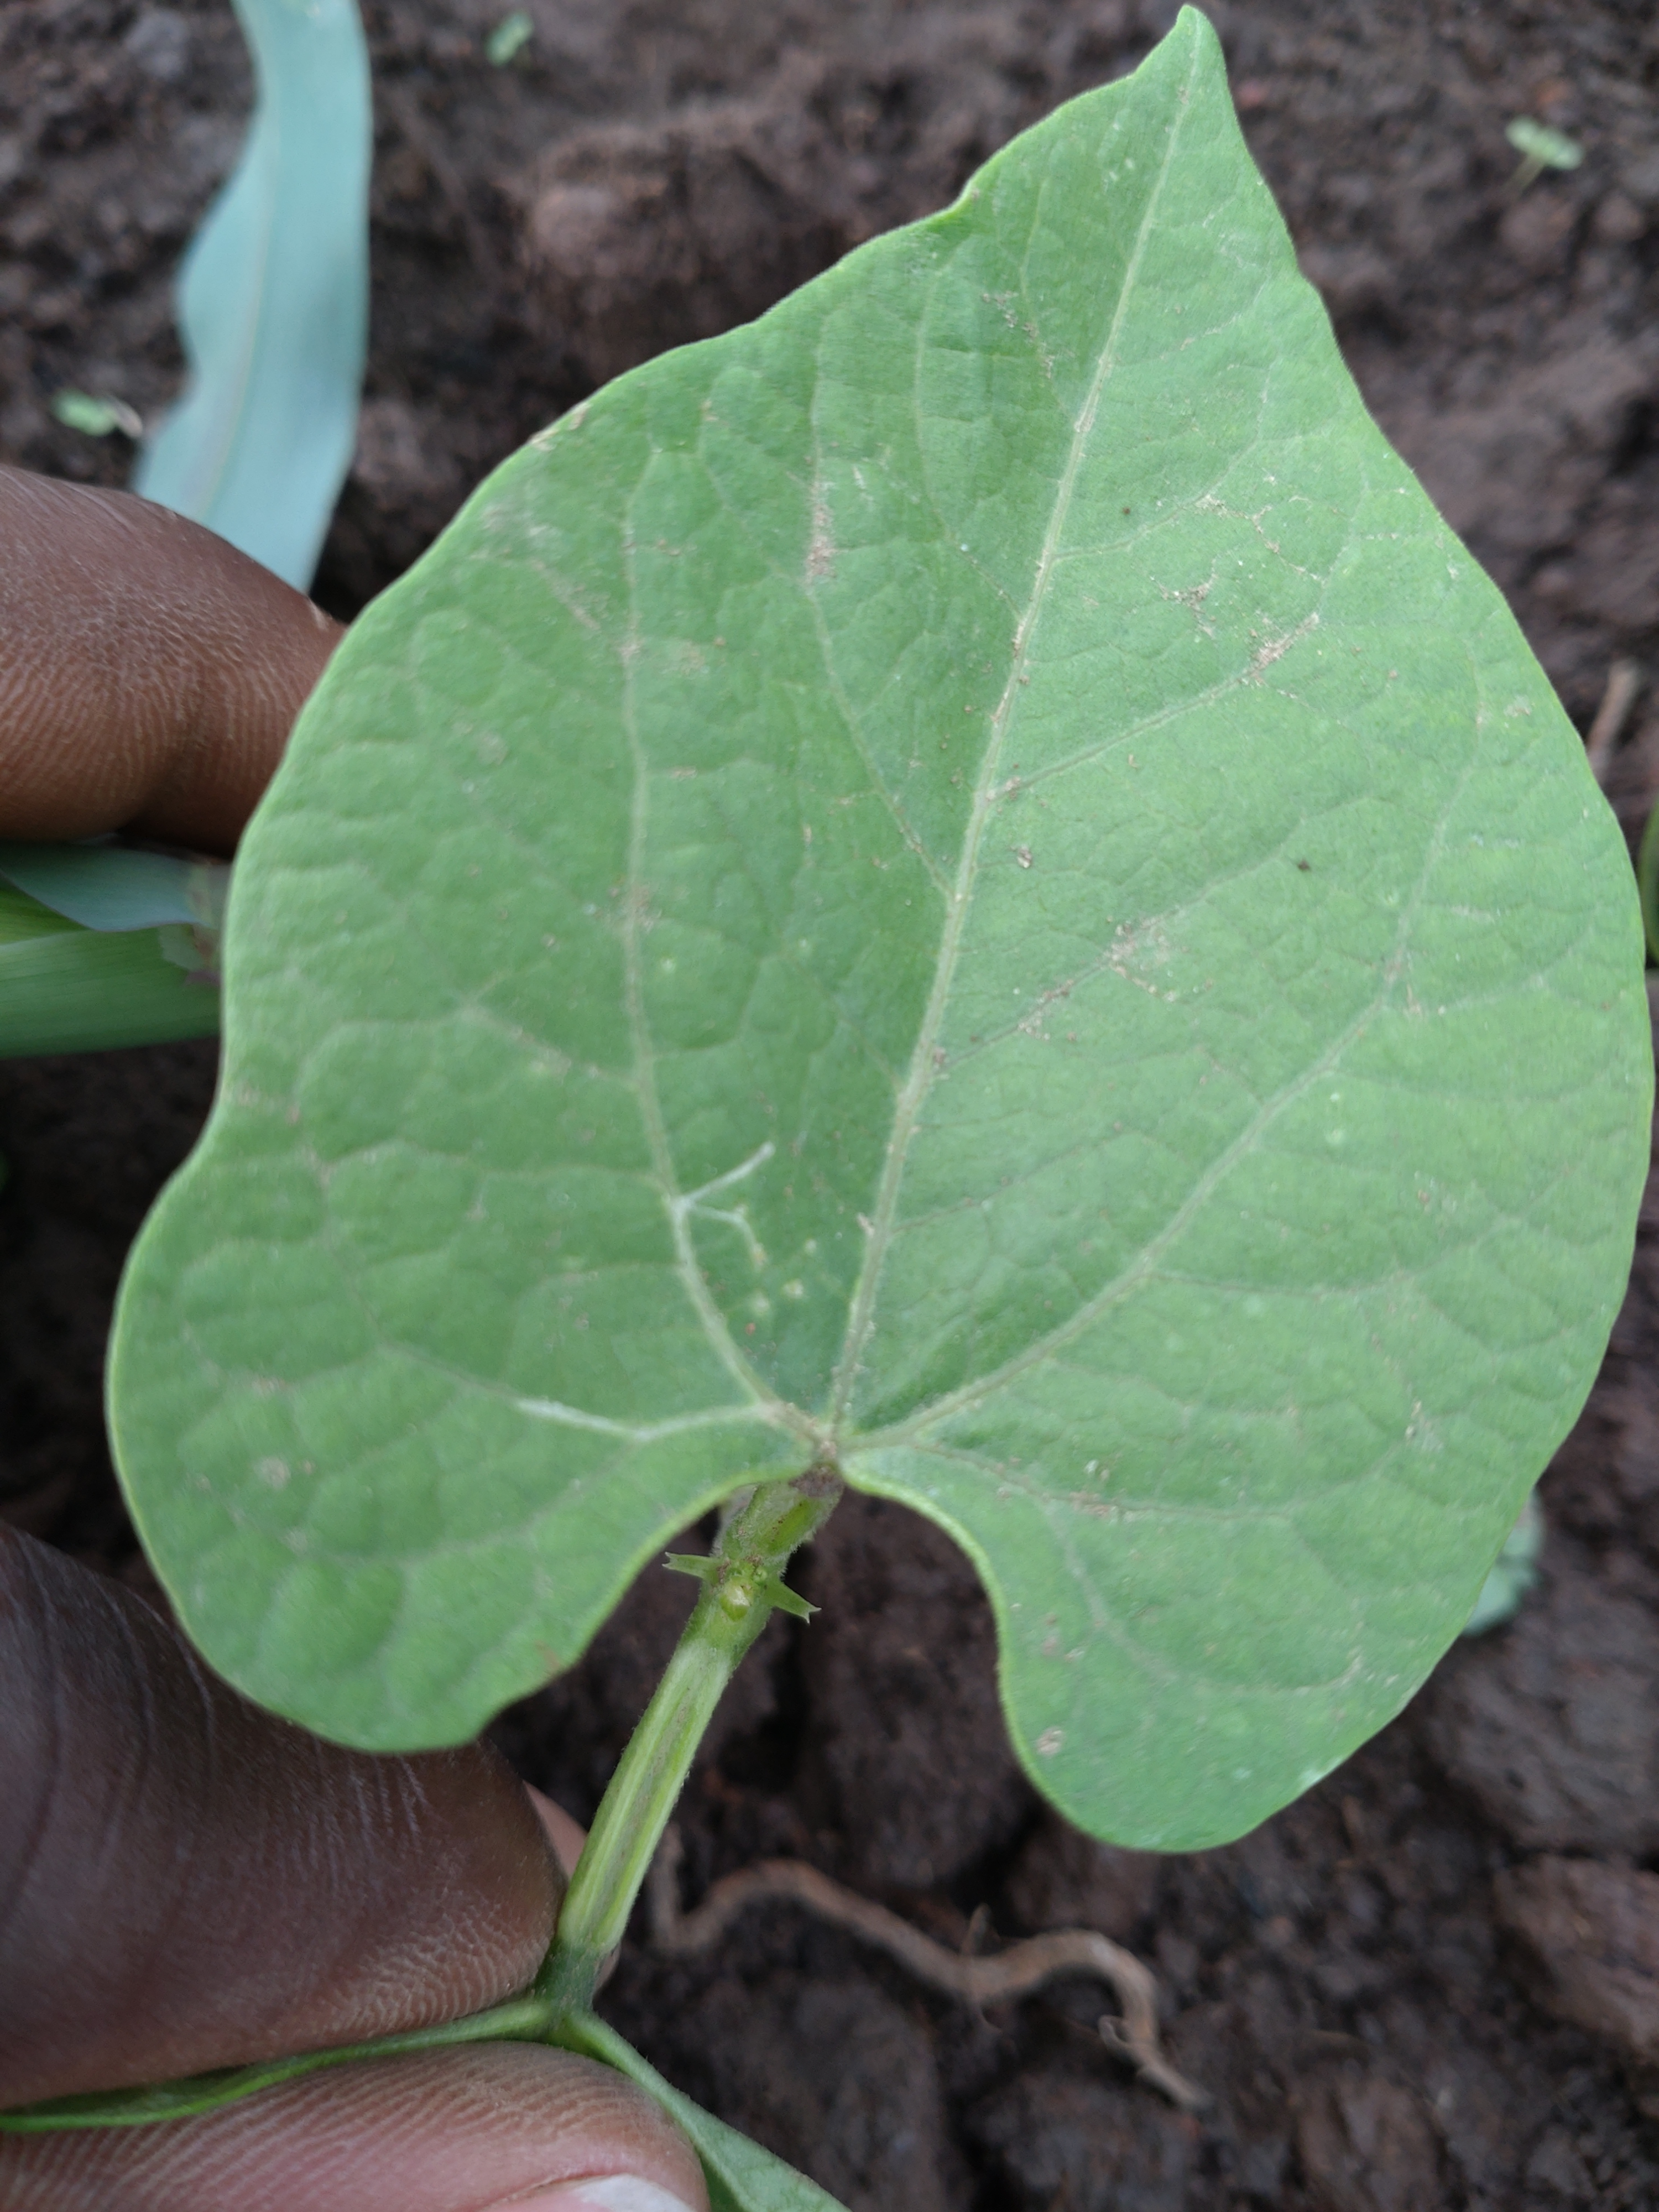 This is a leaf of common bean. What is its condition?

healthy
